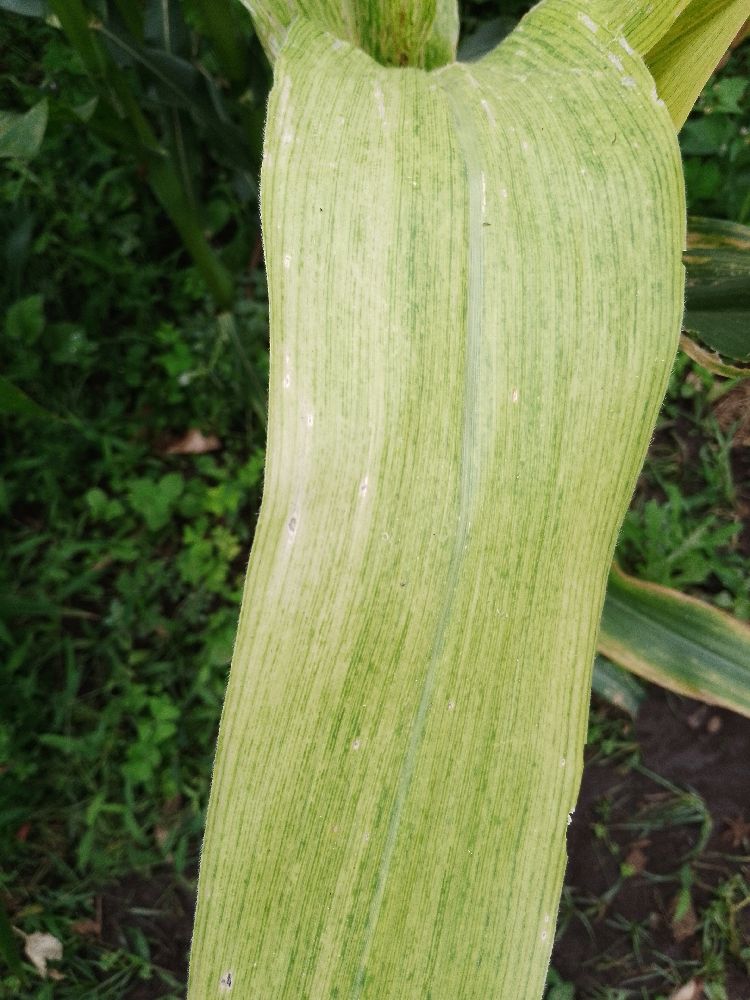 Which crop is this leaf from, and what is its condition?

maize, maize lethal necrosis
